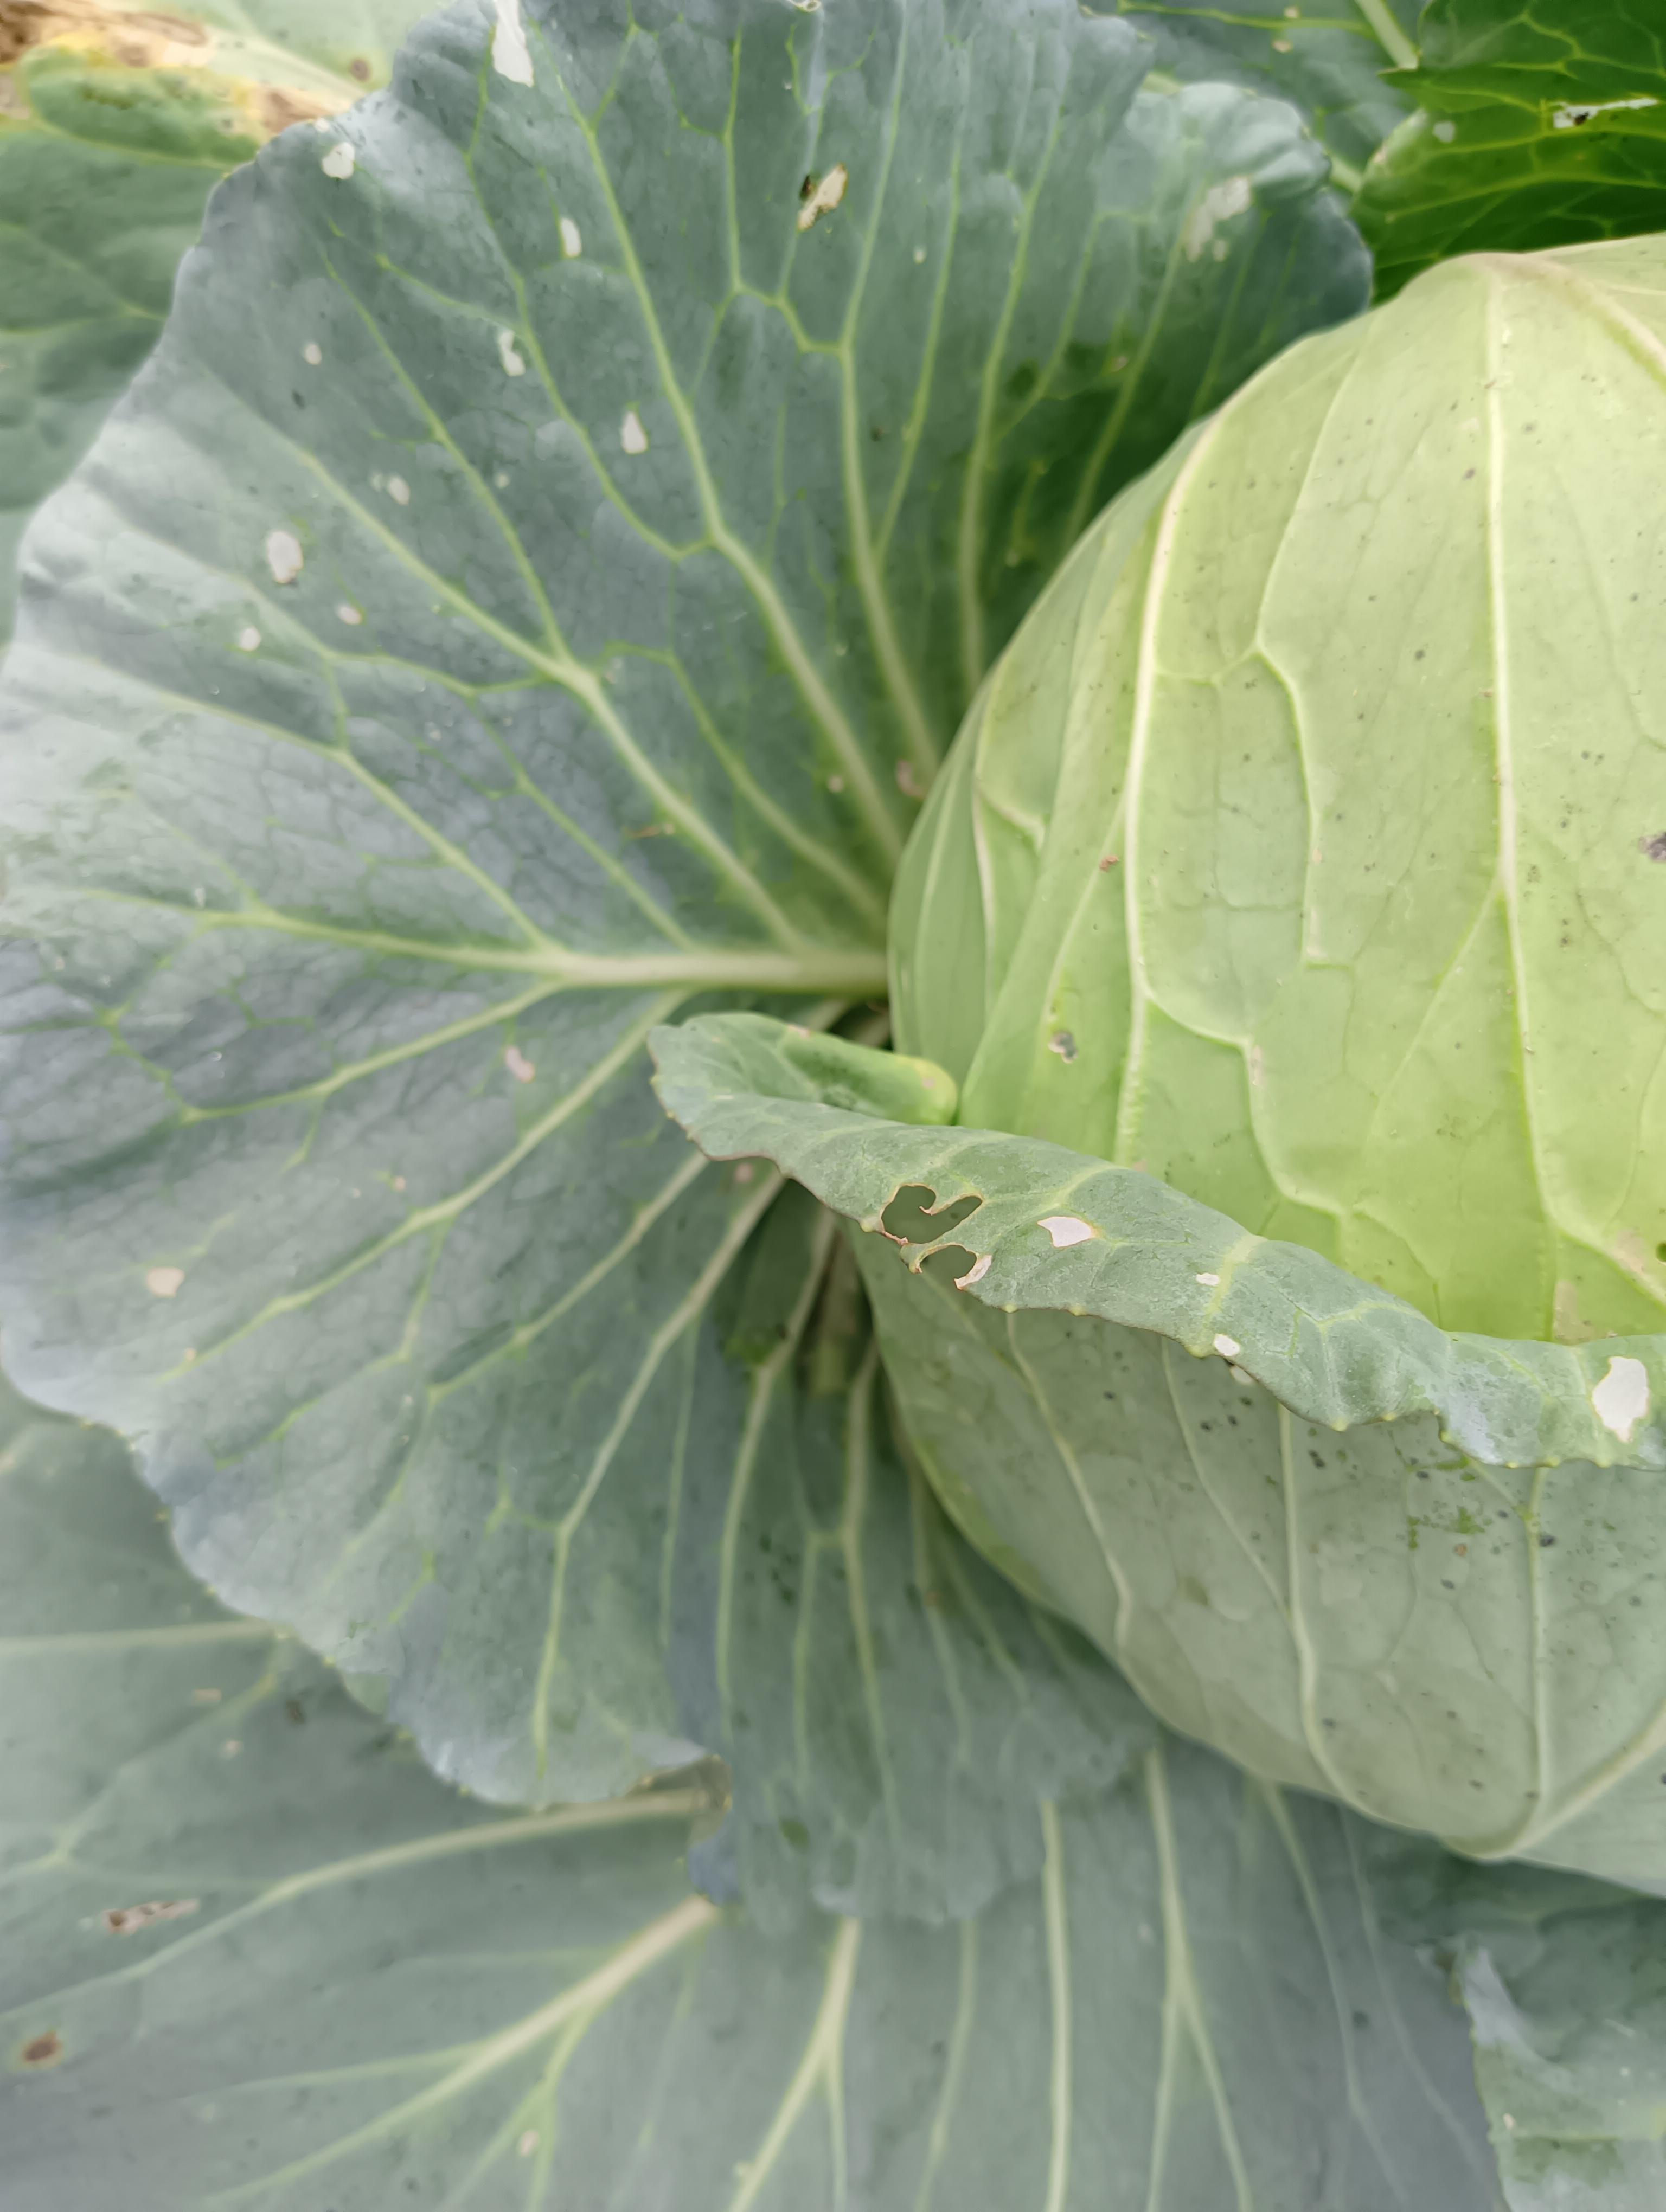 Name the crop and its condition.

cabbage, healthy
